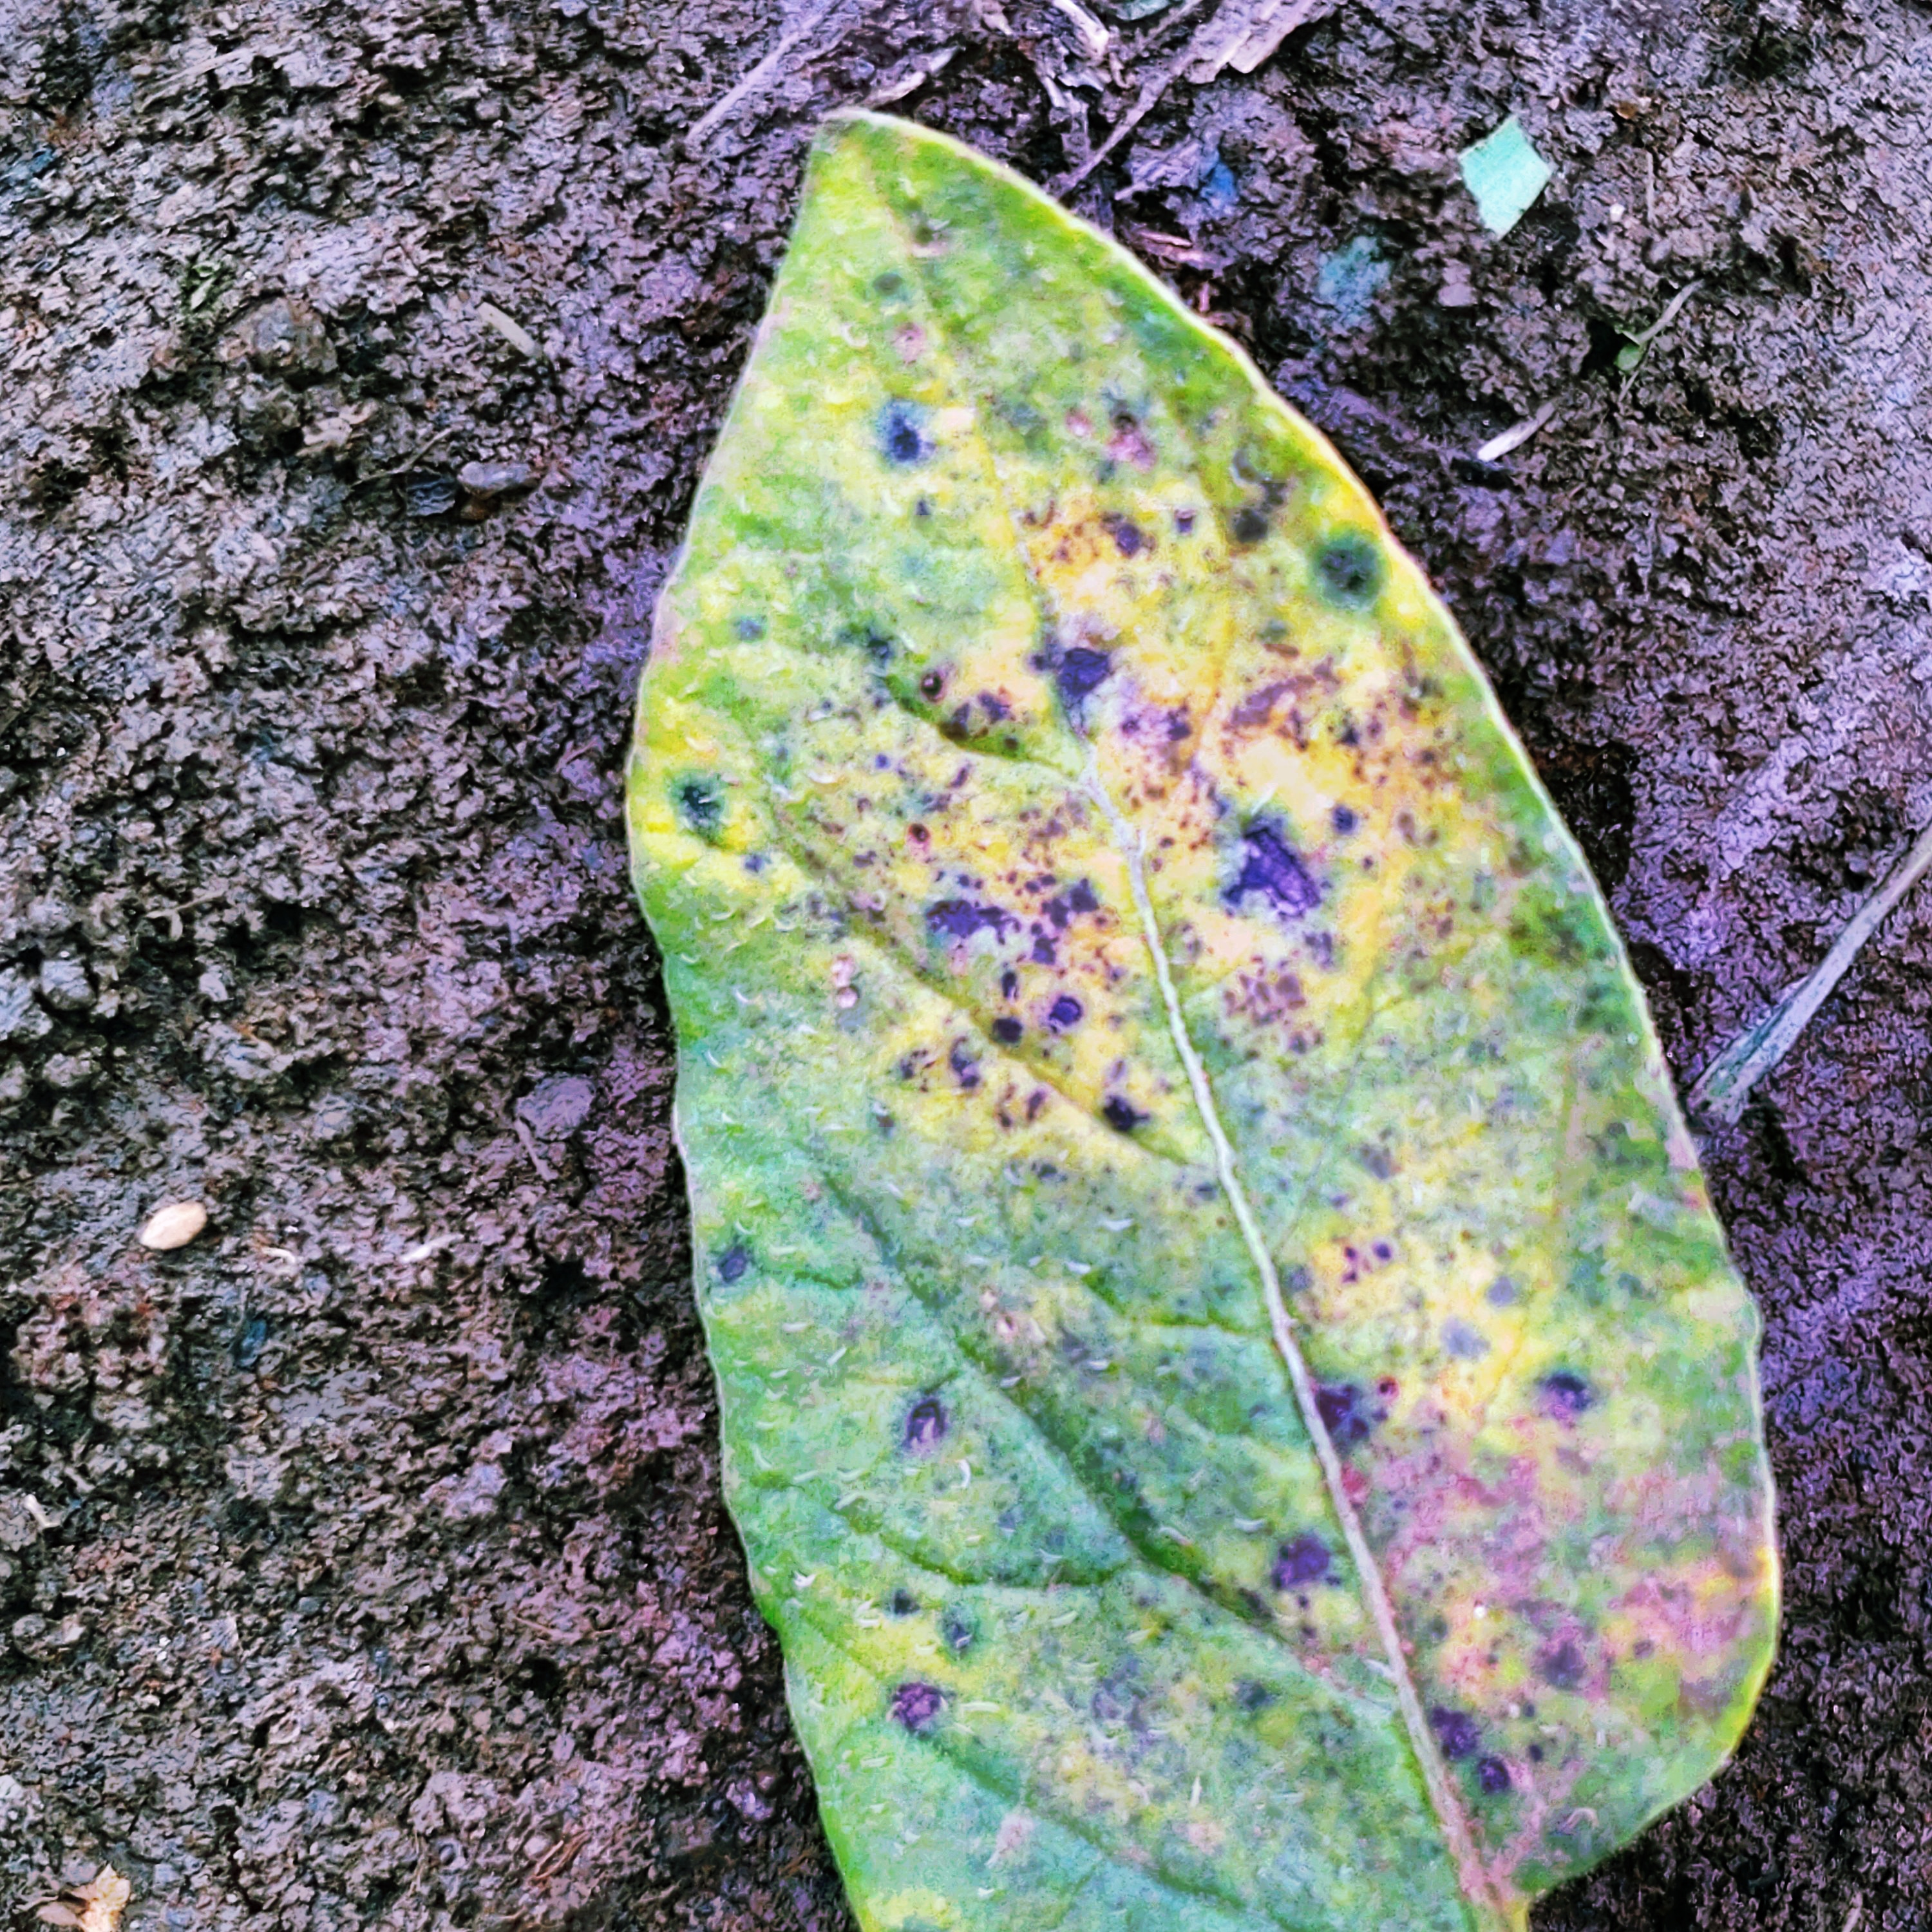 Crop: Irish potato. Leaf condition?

late blight
